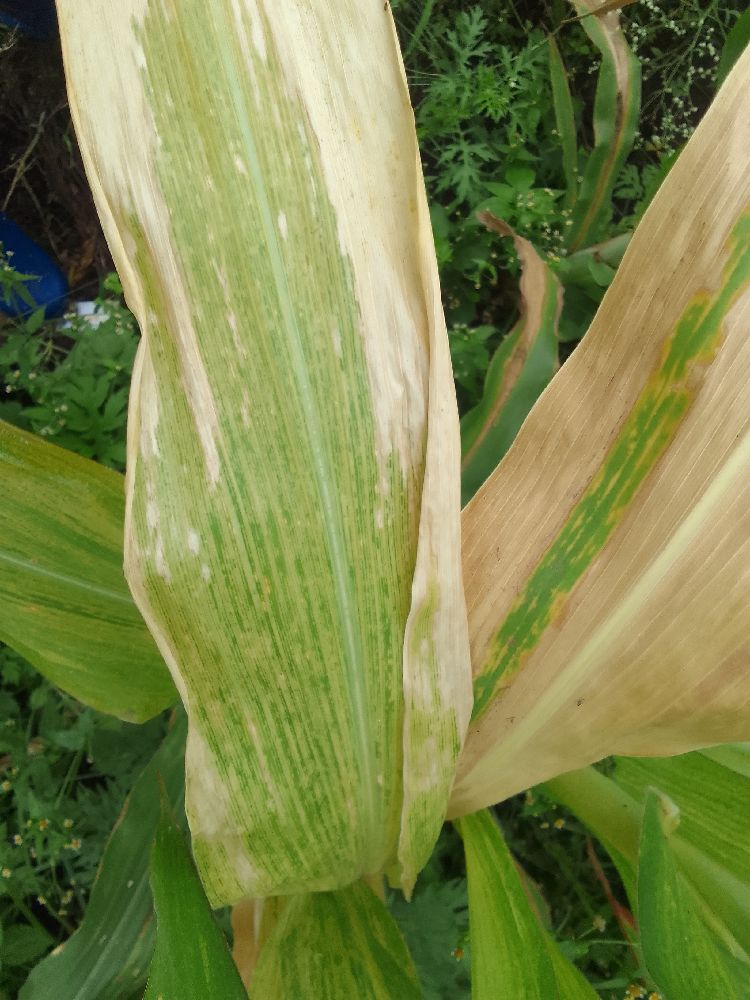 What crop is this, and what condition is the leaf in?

maize, maize lethal necrosis
